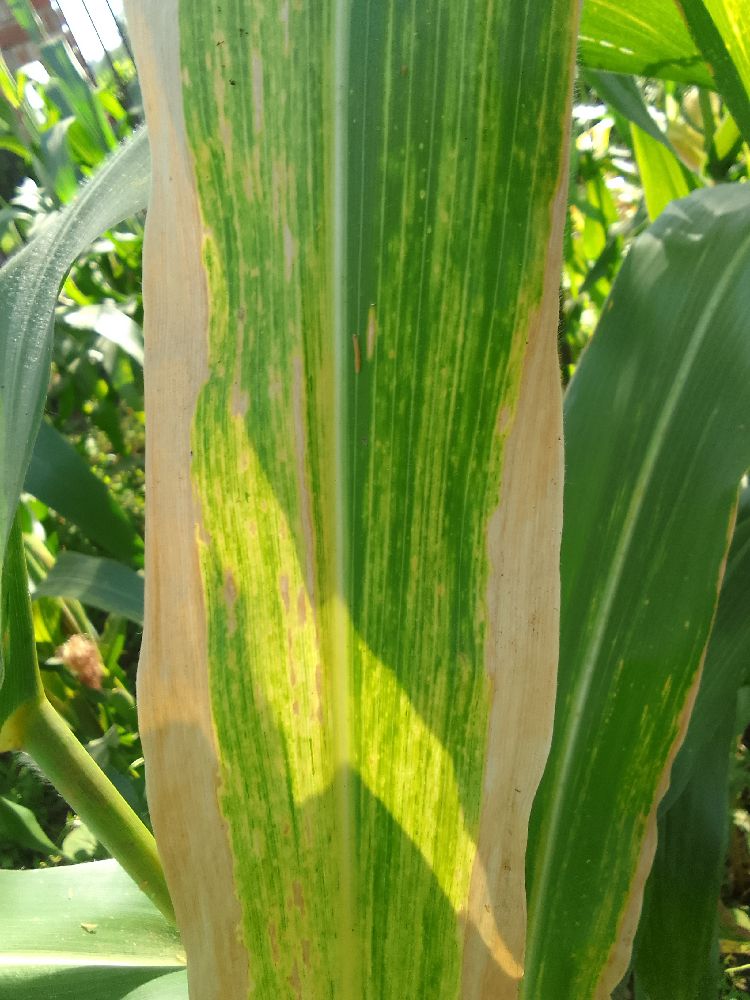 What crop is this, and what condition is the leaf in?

maize, maize lethal necrosis
